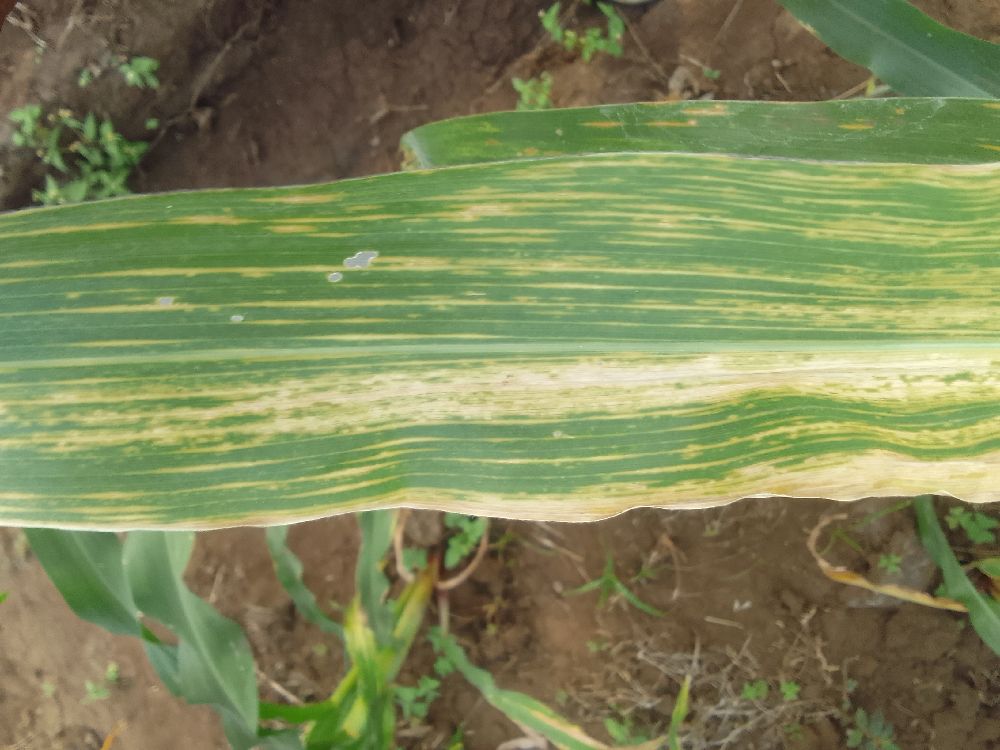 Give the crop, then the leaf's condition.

maize, maize lethal necrosis
